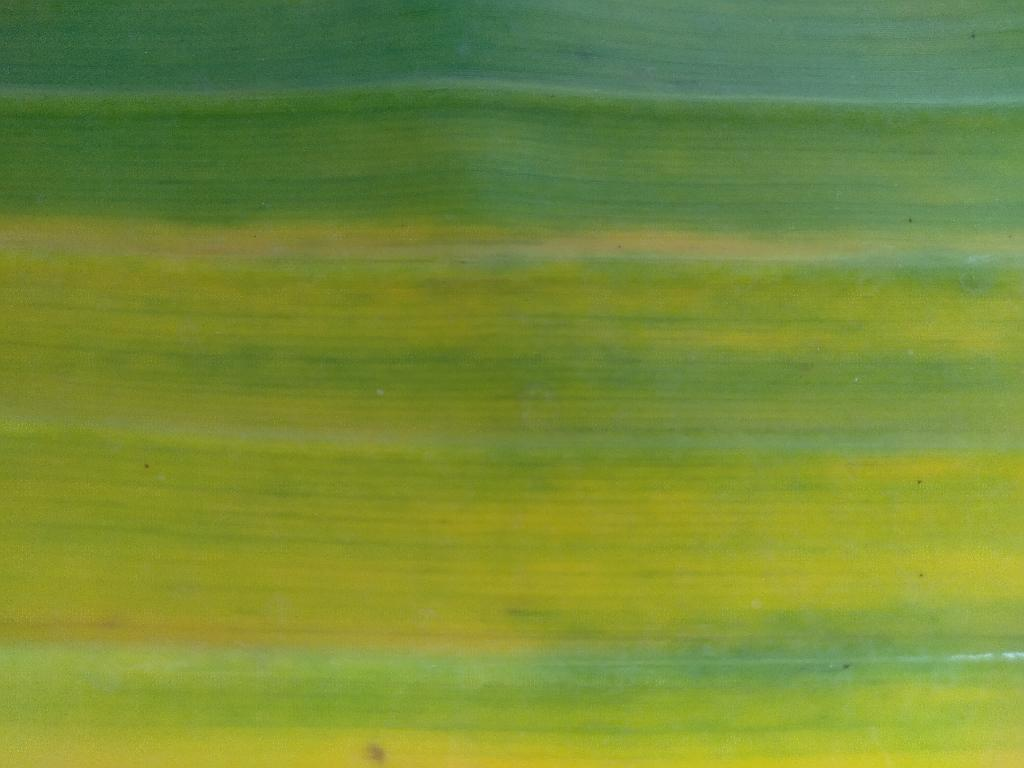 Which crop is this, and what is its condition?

banana, fusarium wilt race 1
